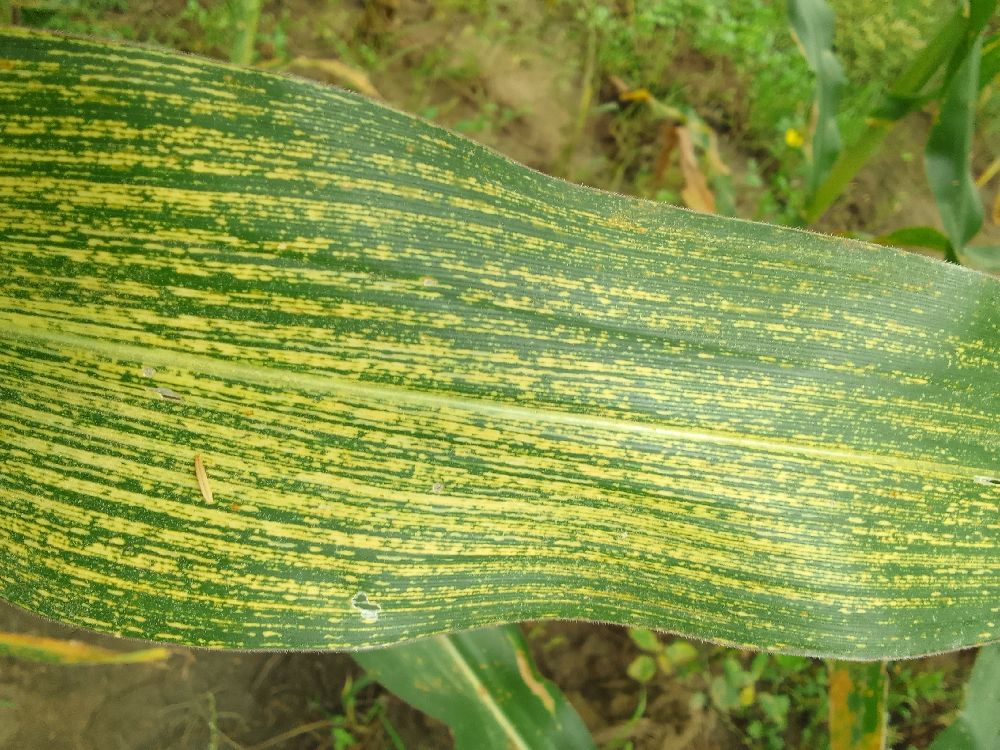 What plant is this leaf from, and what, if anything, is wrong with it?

maize, maize streak virus
